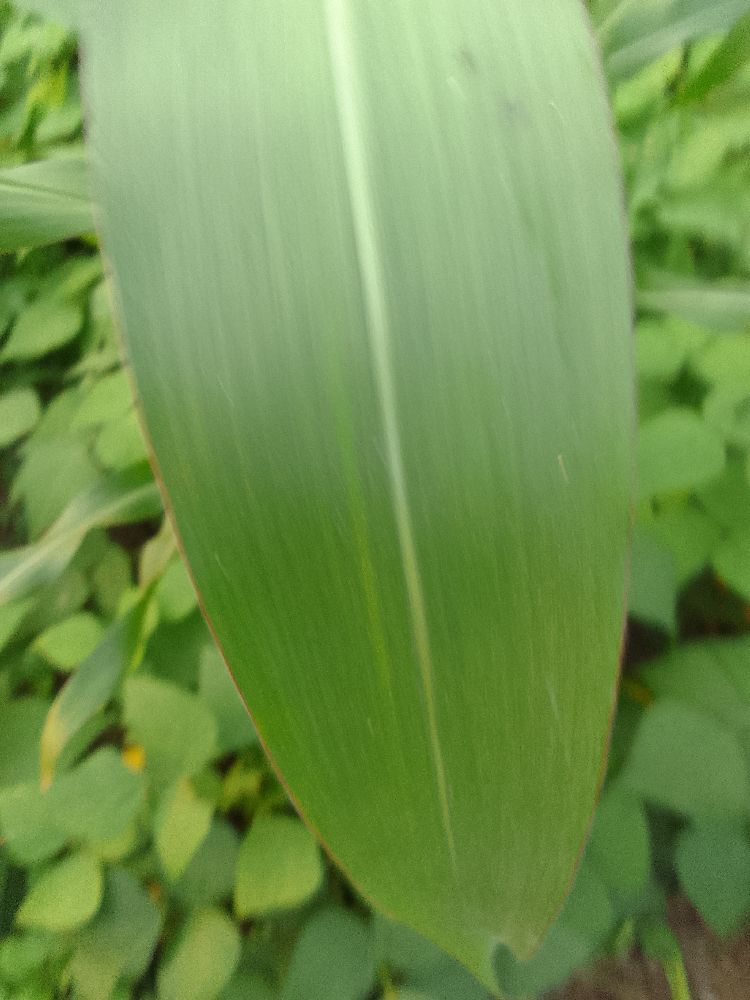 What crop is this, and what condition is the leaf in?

maize, healthy
